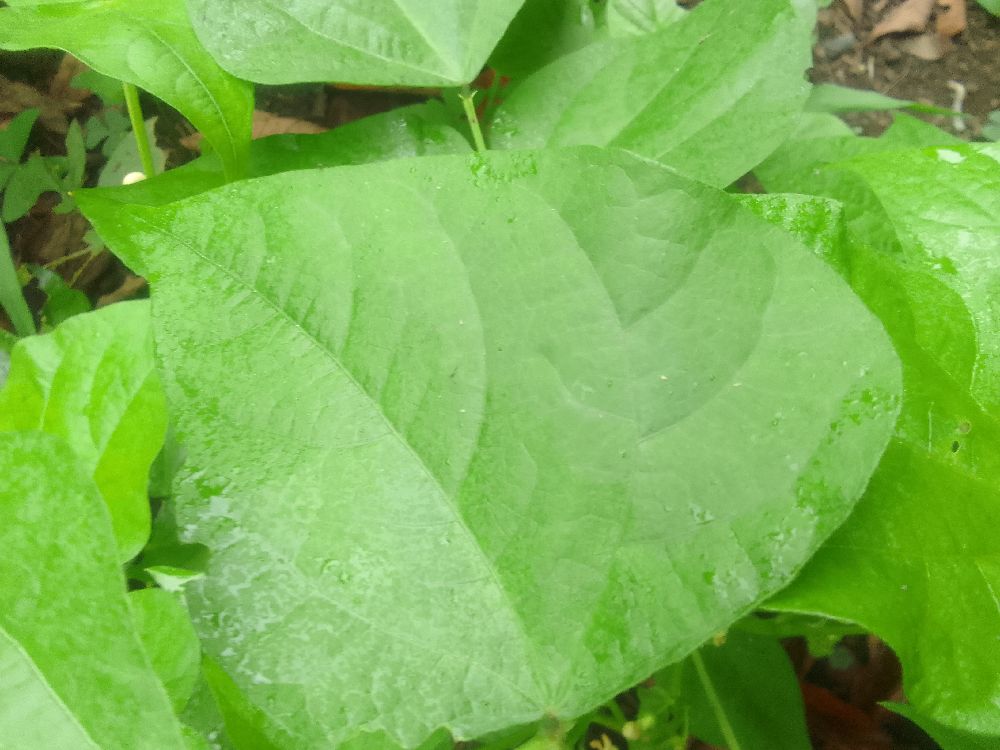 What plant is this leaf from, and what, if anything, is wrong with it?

common bean, healthy
